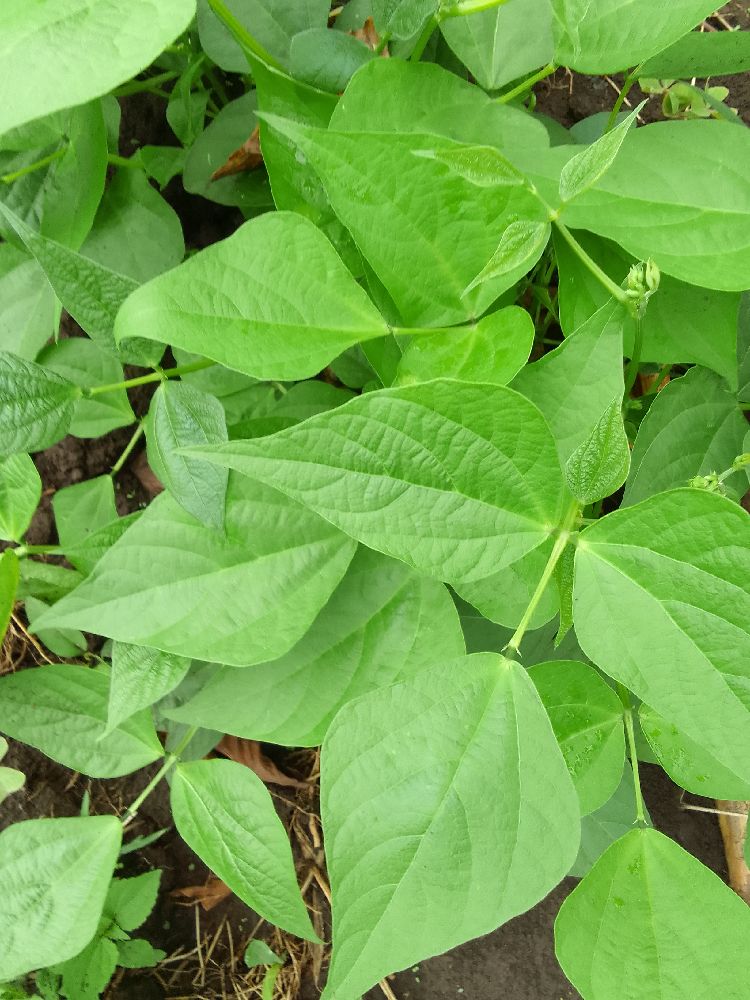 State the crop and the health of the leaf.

common bean, healthy
